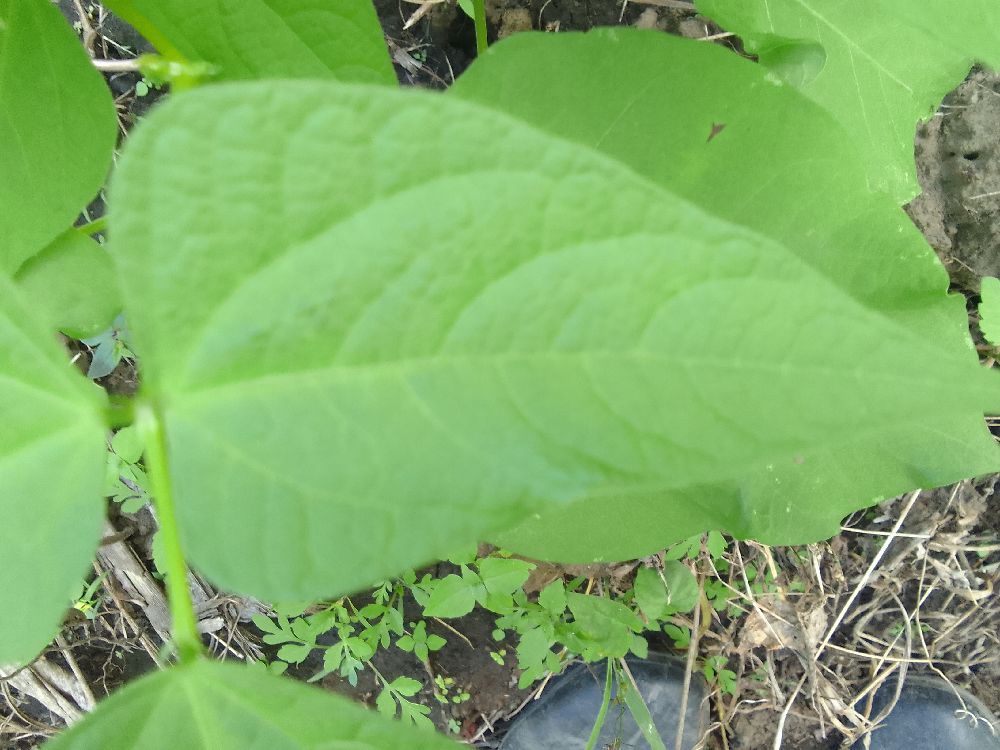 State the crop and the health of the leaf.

common bean, healthy
